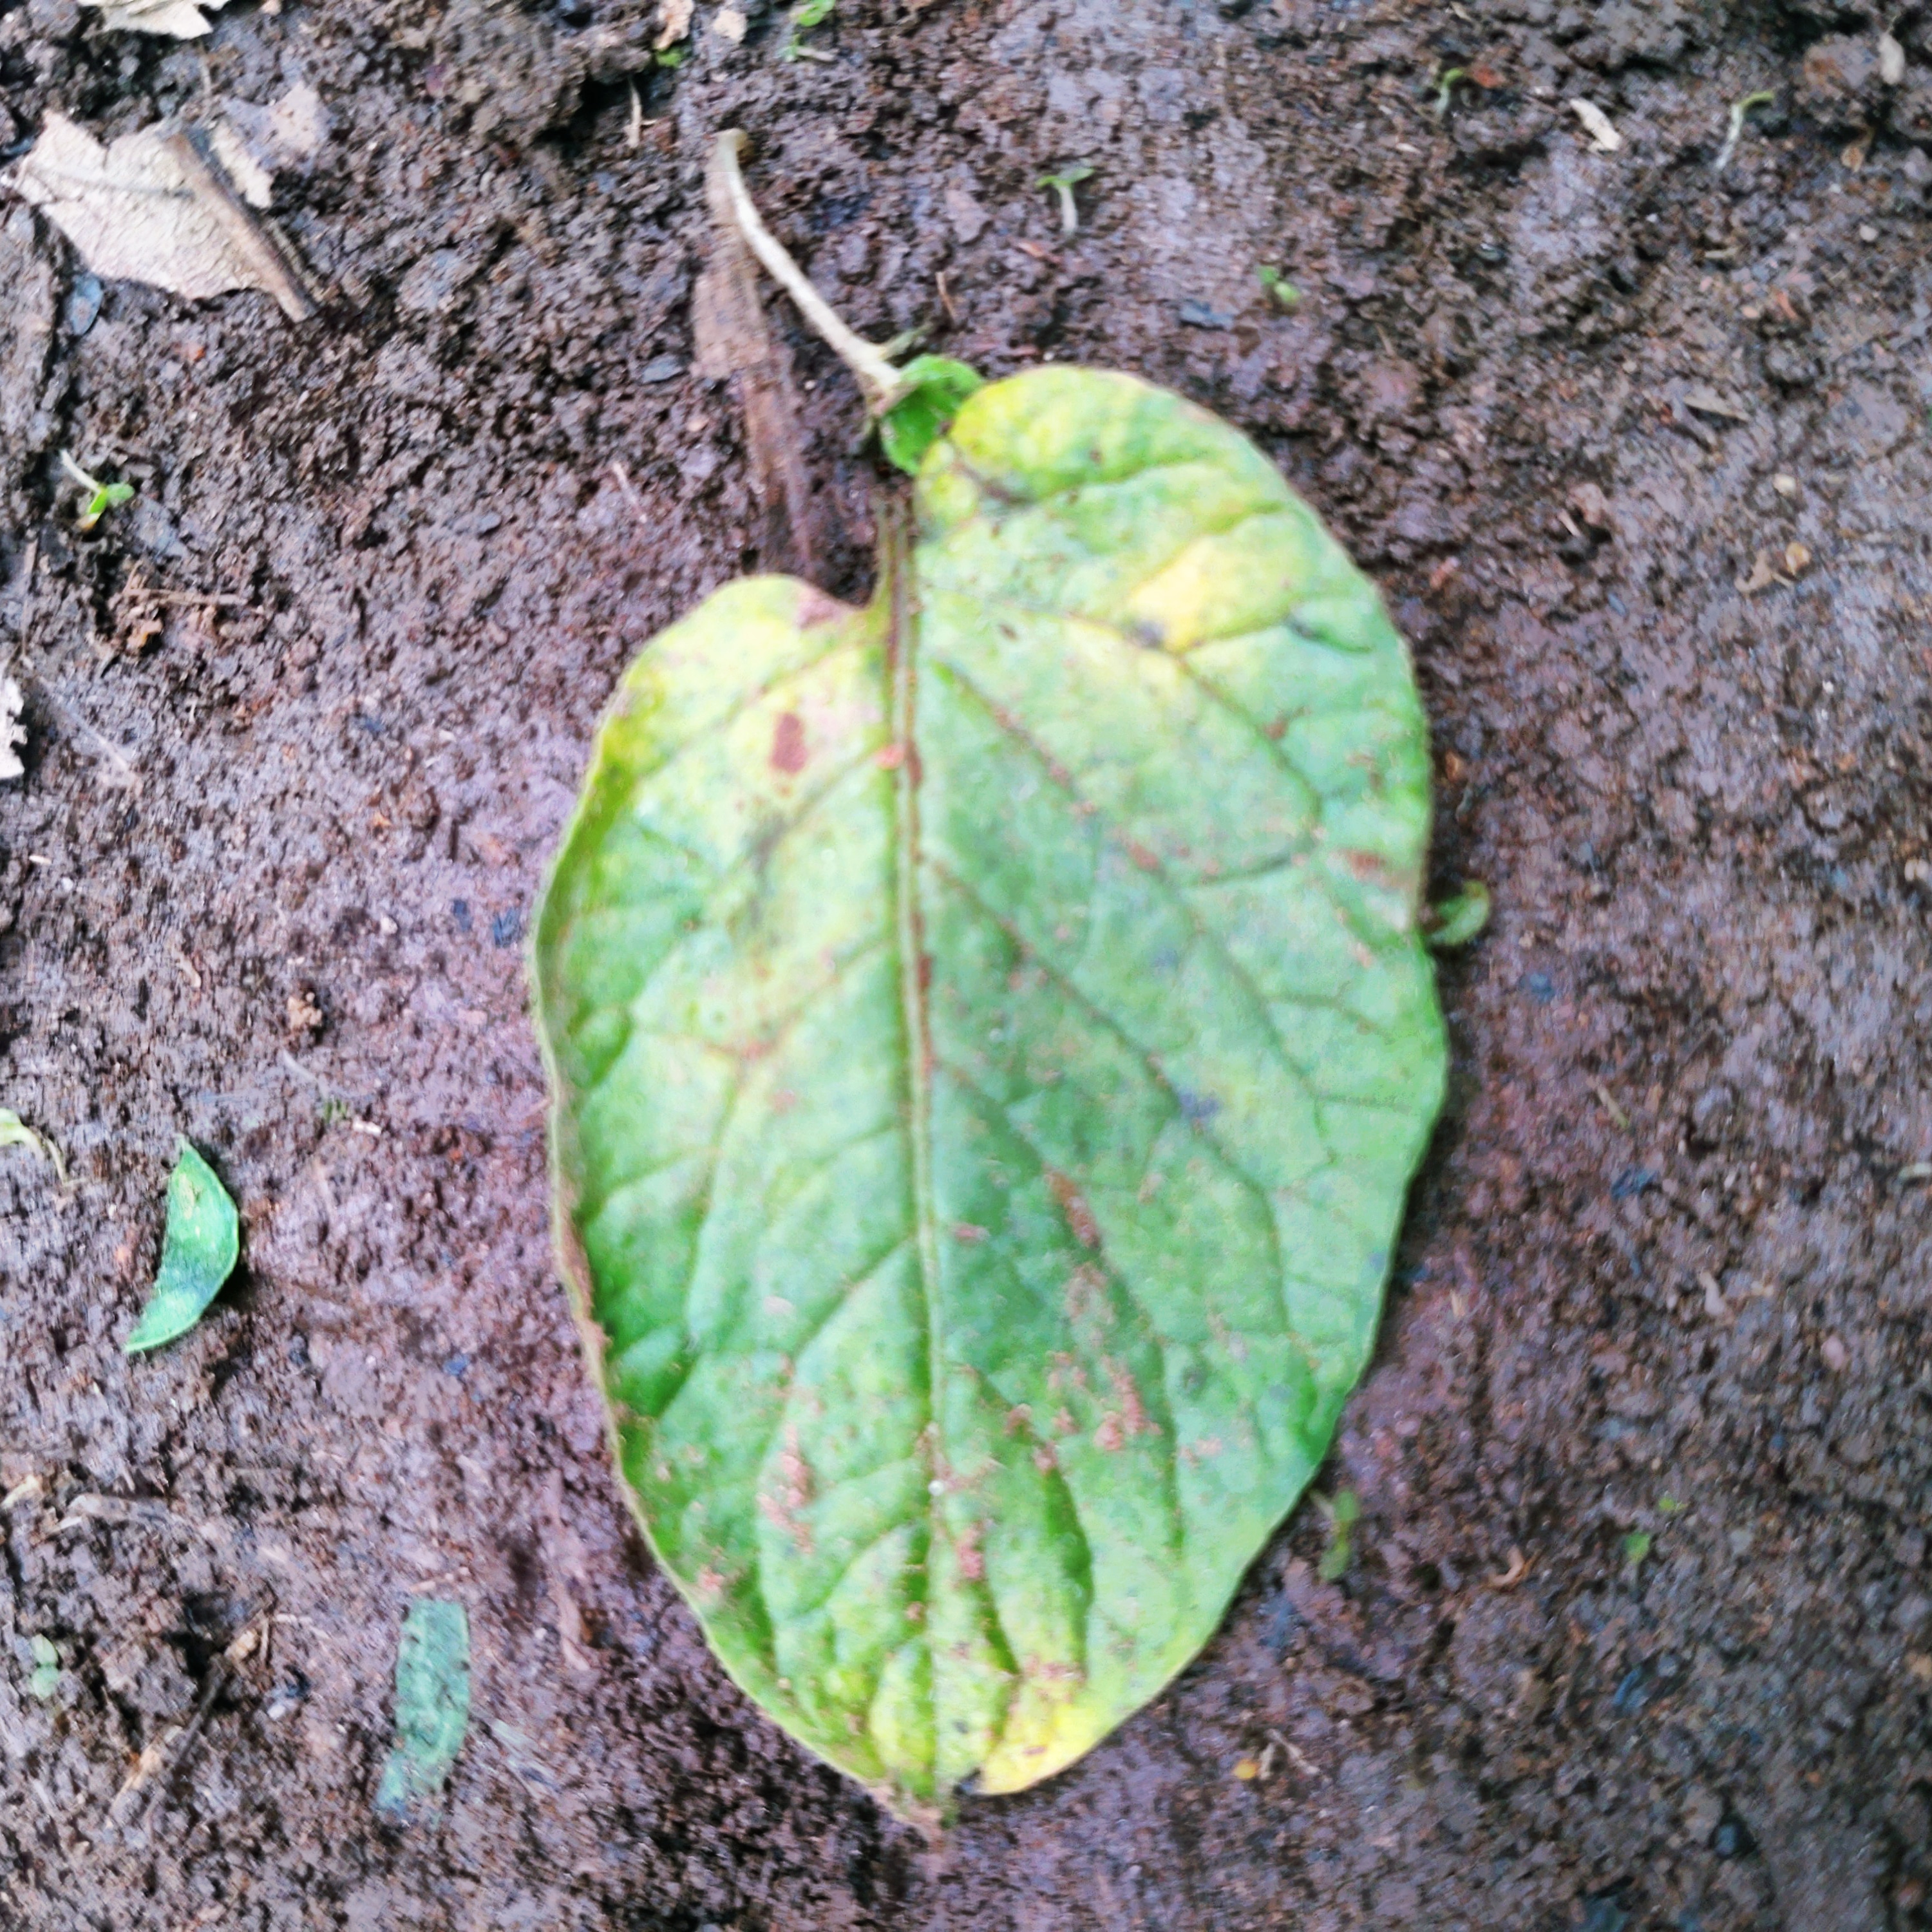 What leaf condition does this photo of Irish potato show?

late blight
